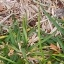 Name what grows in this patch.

grass
